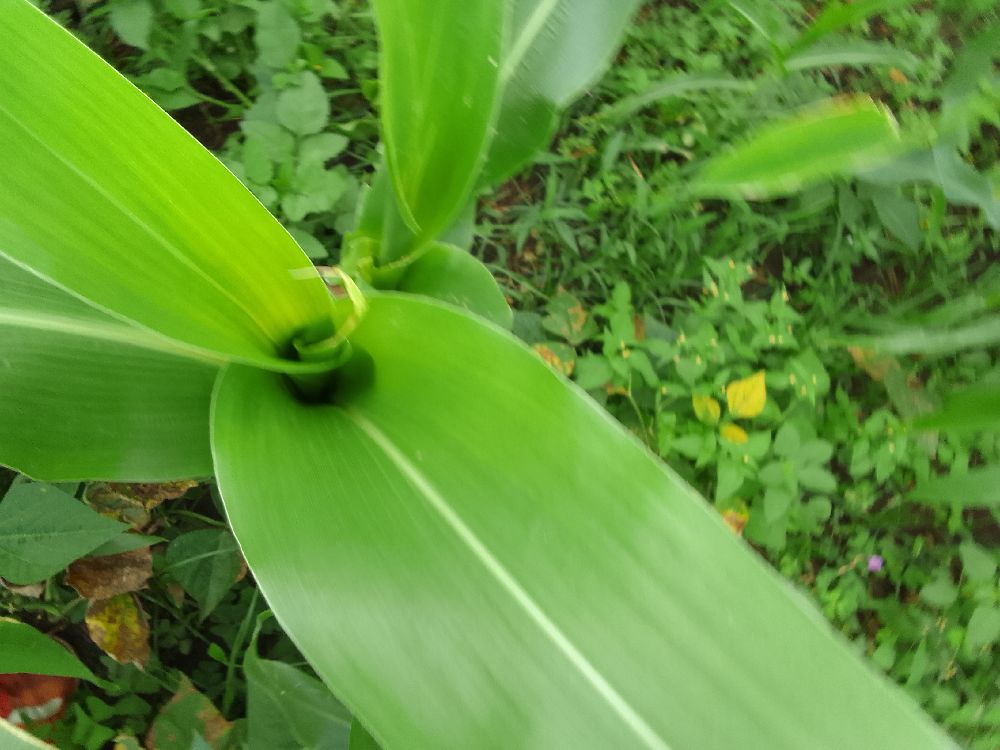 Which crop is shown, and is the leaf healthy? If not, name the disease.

maize, healthy
